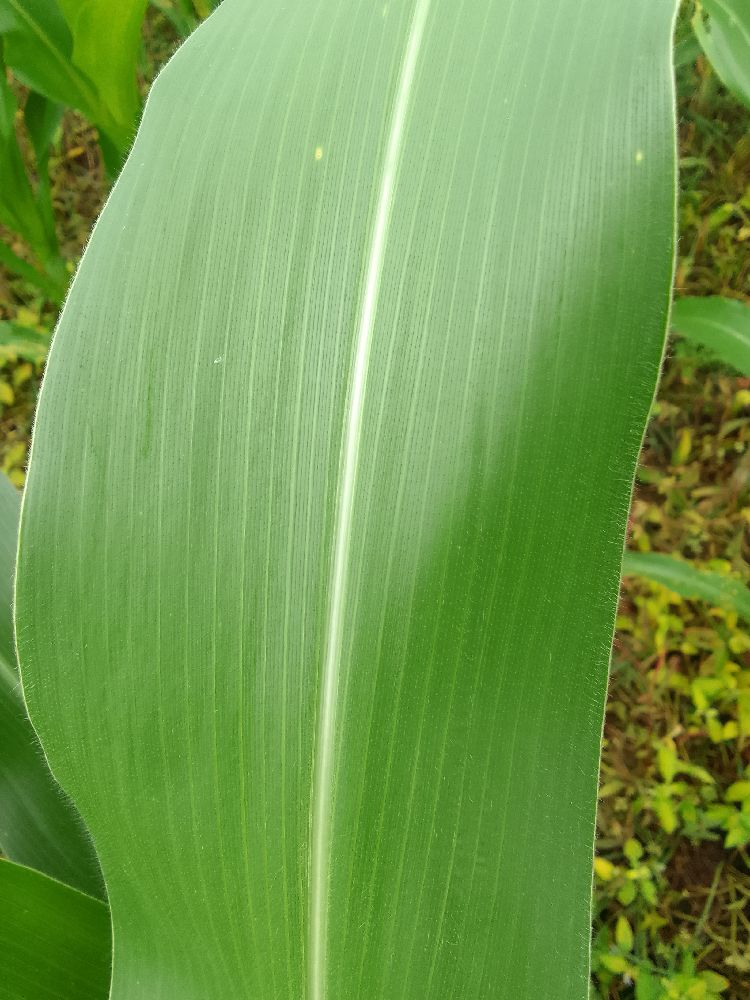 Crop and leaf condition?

maize, healthy
